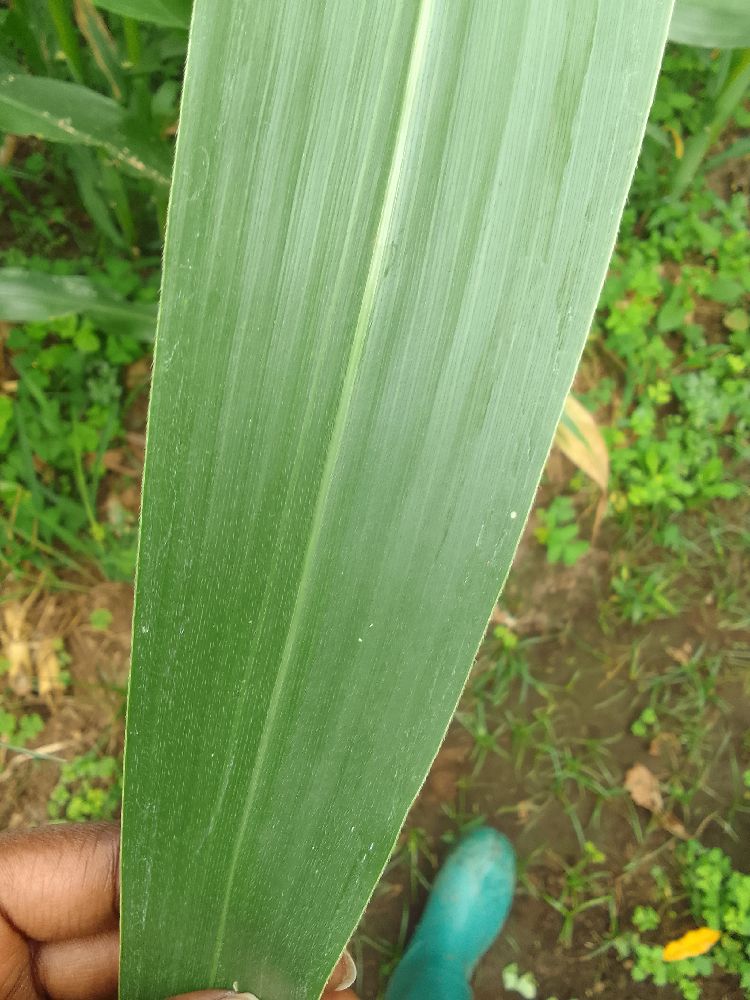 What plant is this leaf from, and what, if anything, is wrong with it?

maize, healthy
